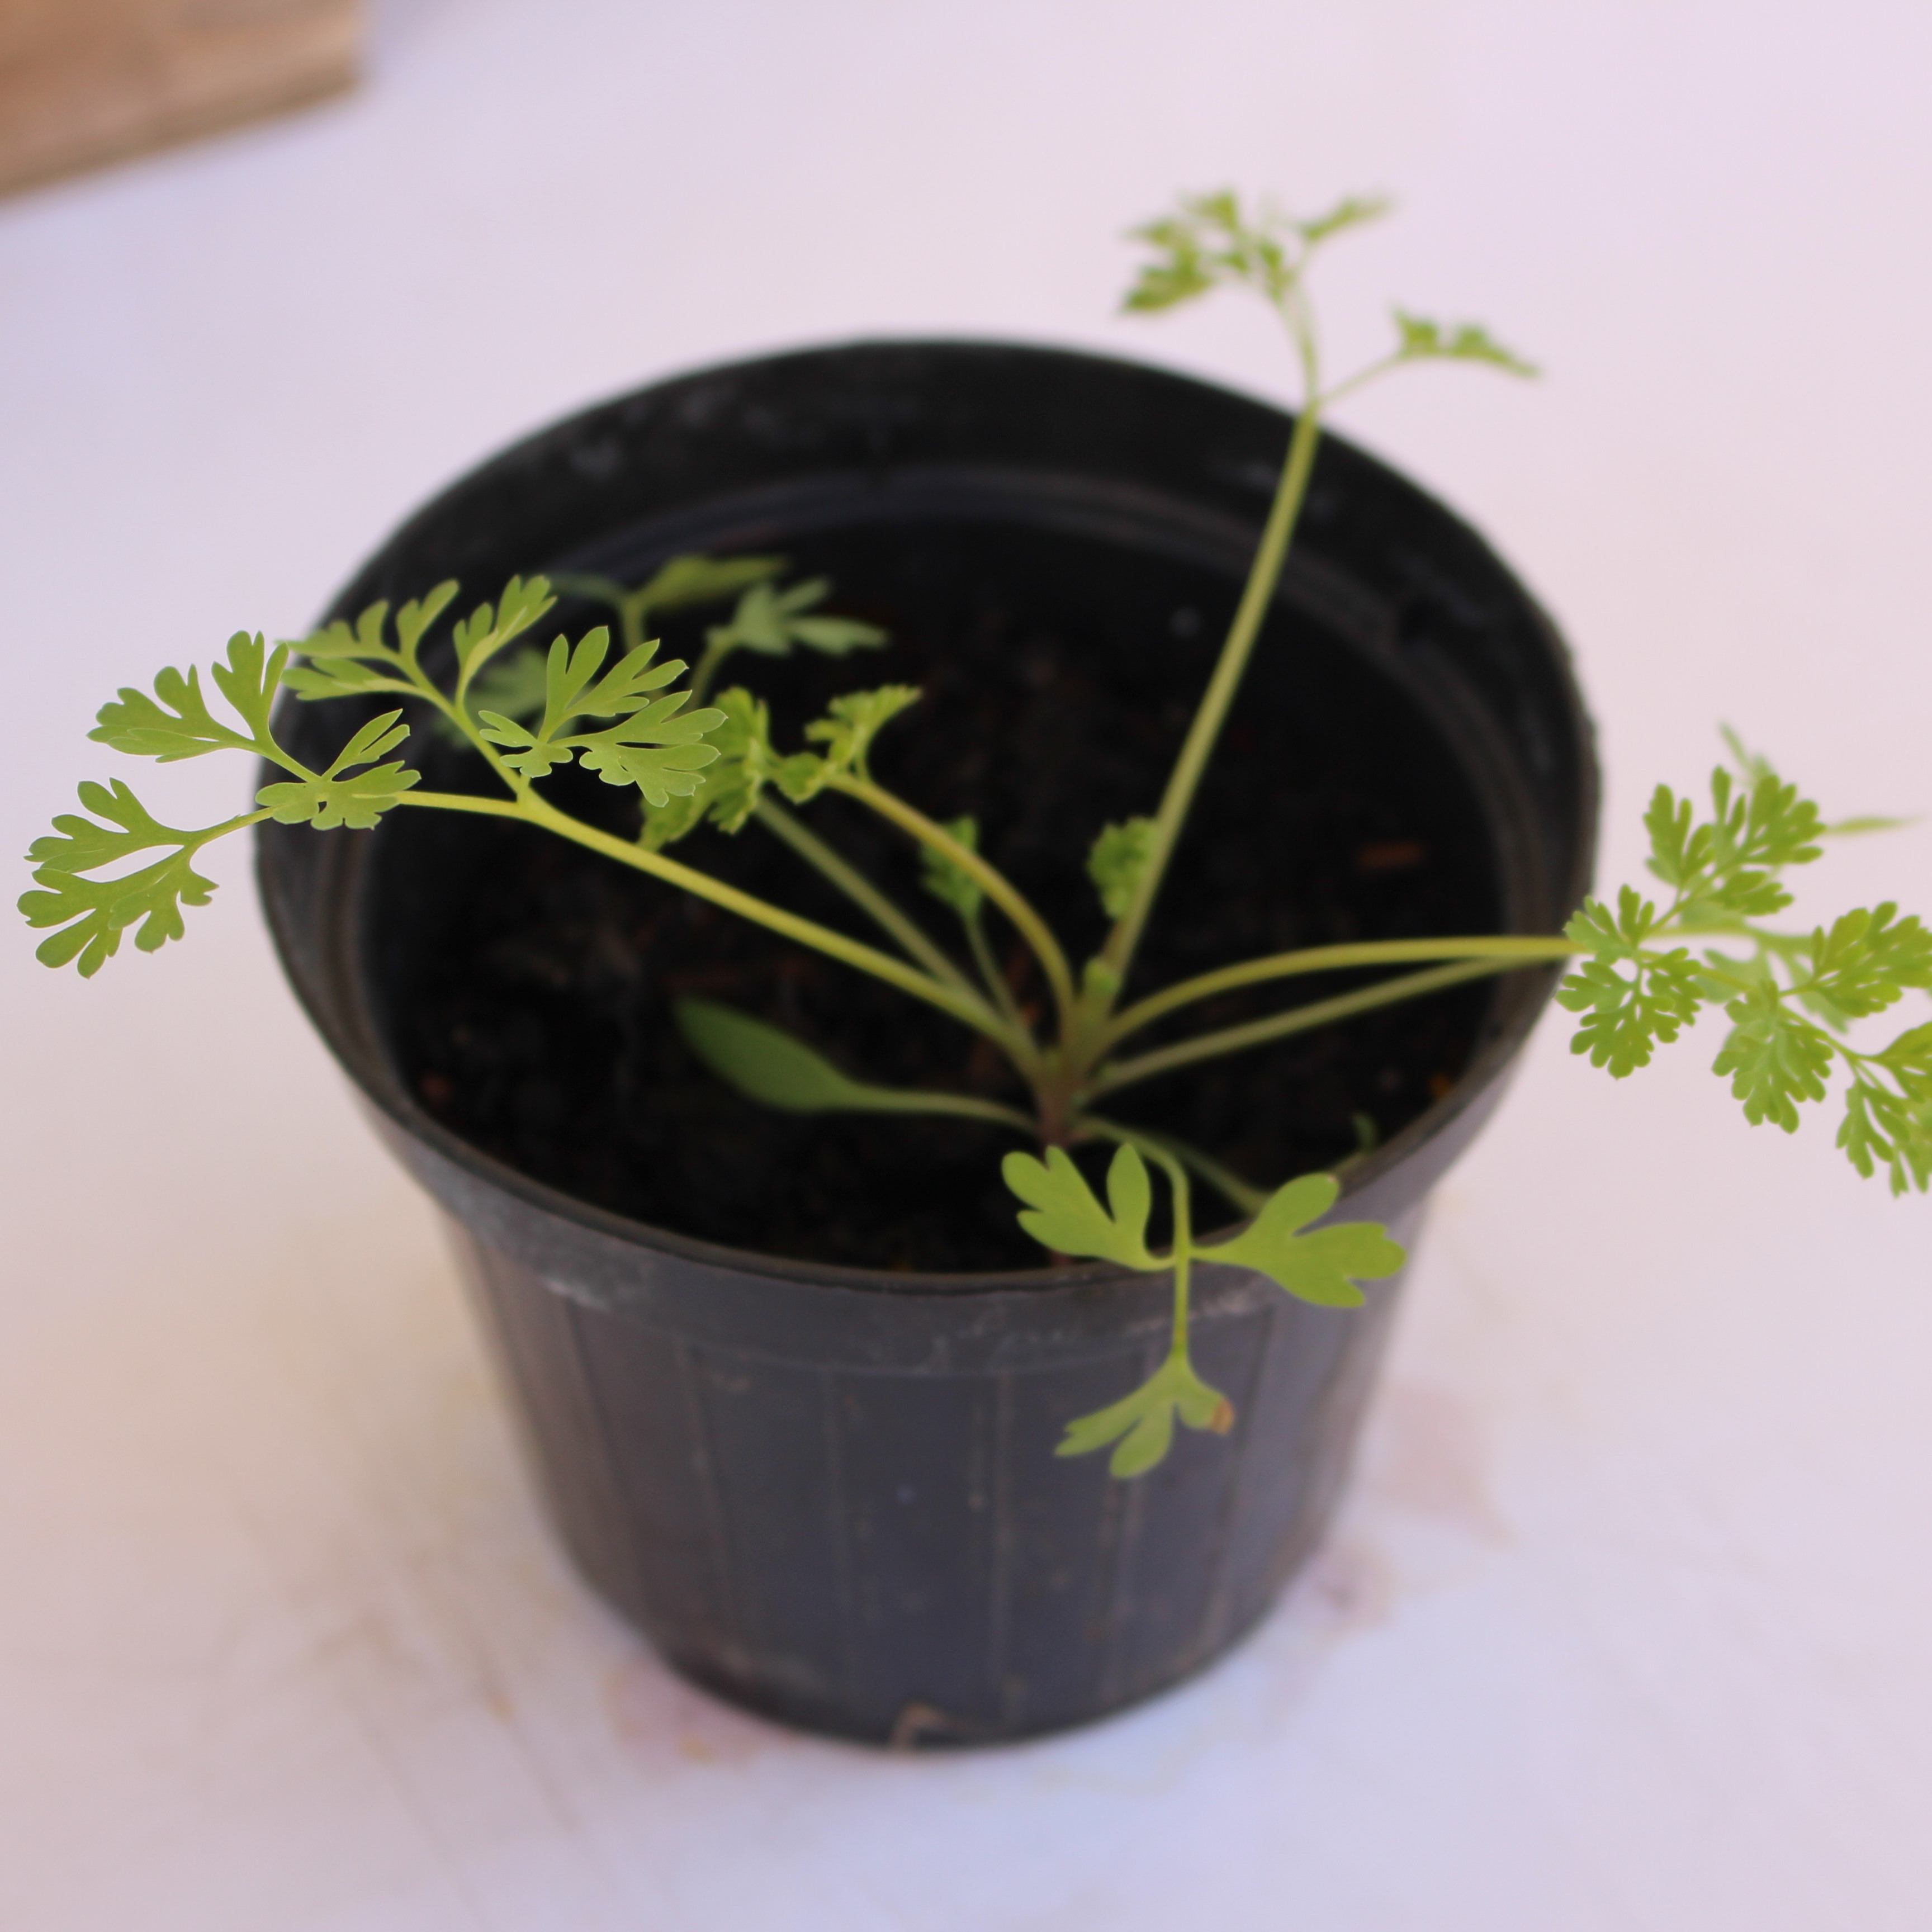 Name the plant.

Fumaria officinalis
